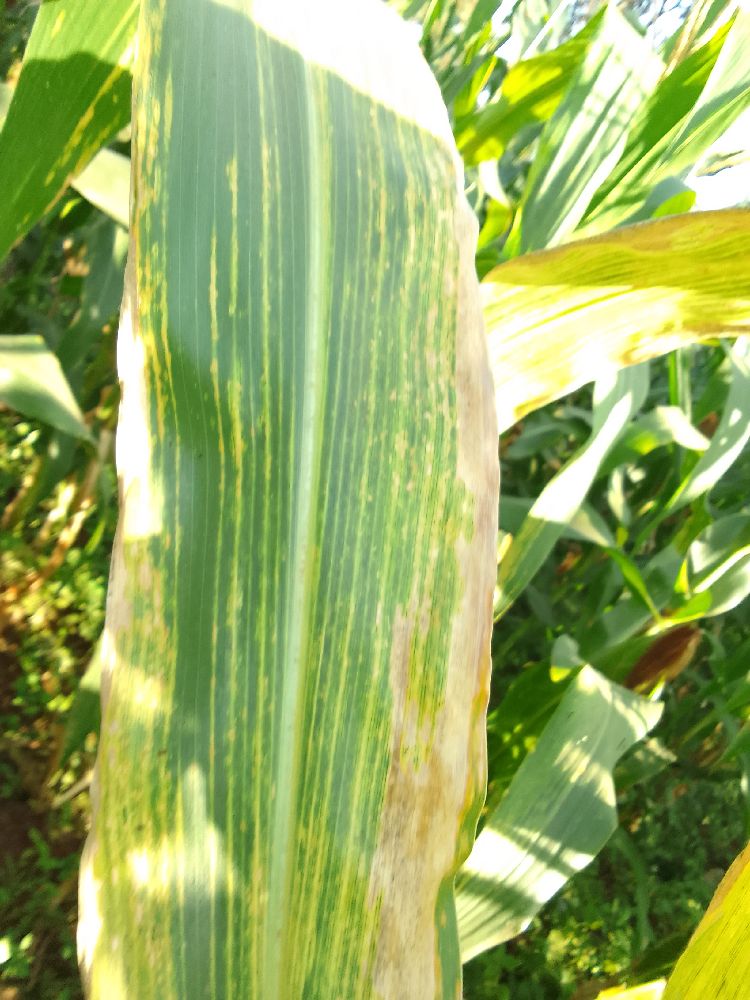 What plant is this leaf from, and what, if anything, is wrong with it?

maize, maize lethal necrosis
